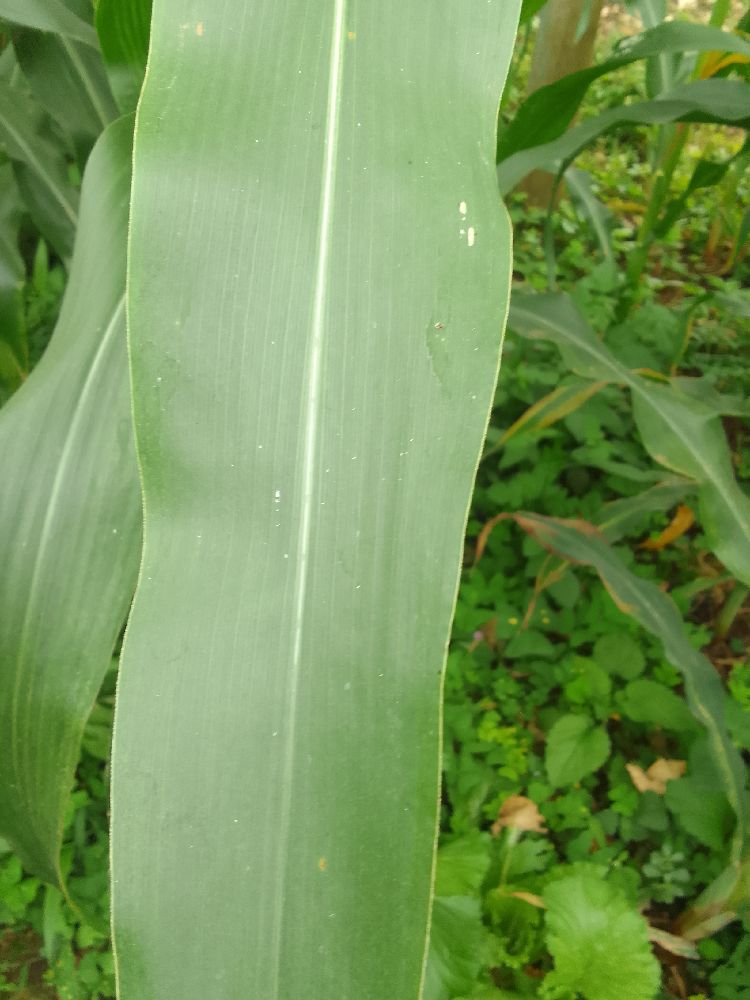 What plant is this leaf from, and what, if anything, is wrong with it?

maize, healthy
